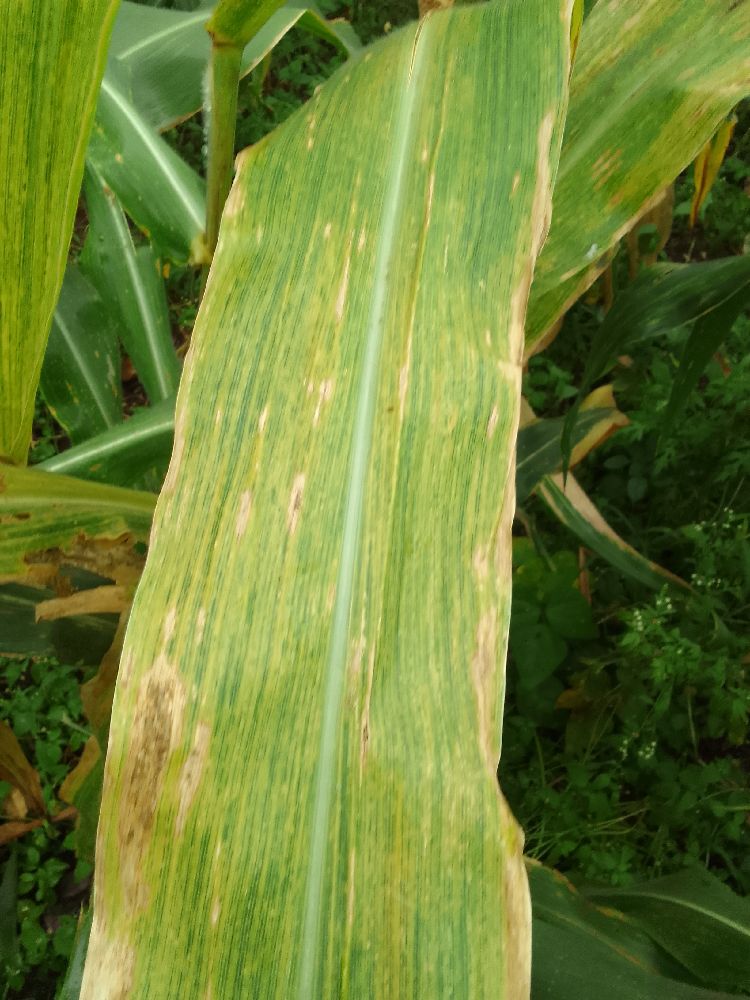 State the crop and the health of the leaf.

maize, maize lethal necrosis
